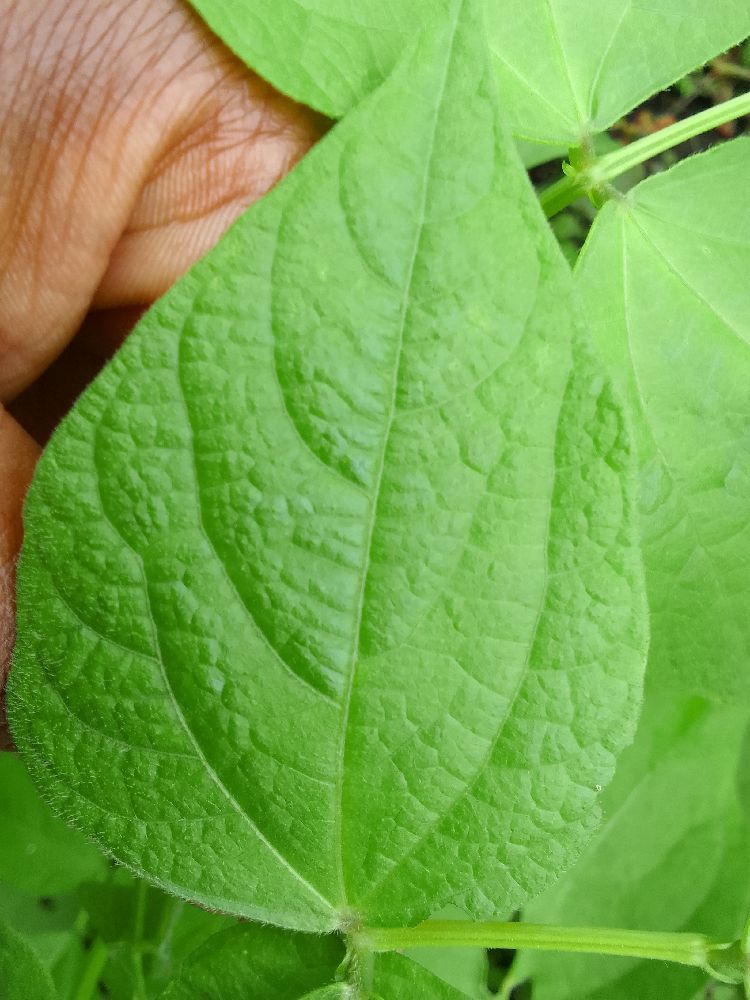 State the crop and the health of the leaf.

common bean, healthy
